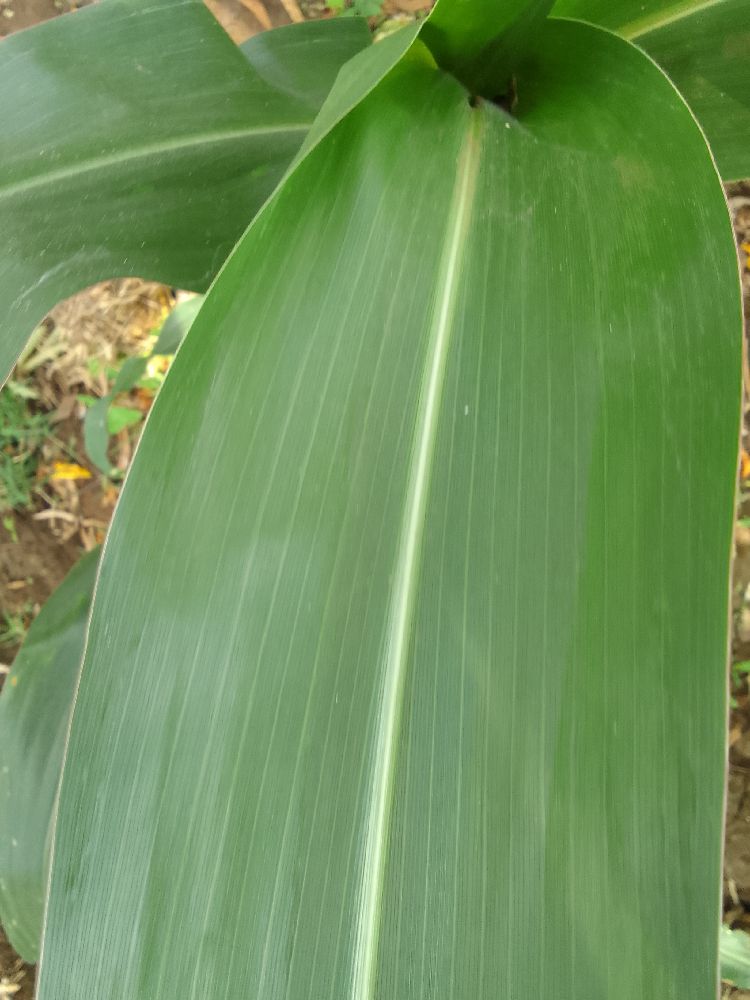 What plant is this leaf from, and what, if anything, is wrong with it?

maize, healthy
